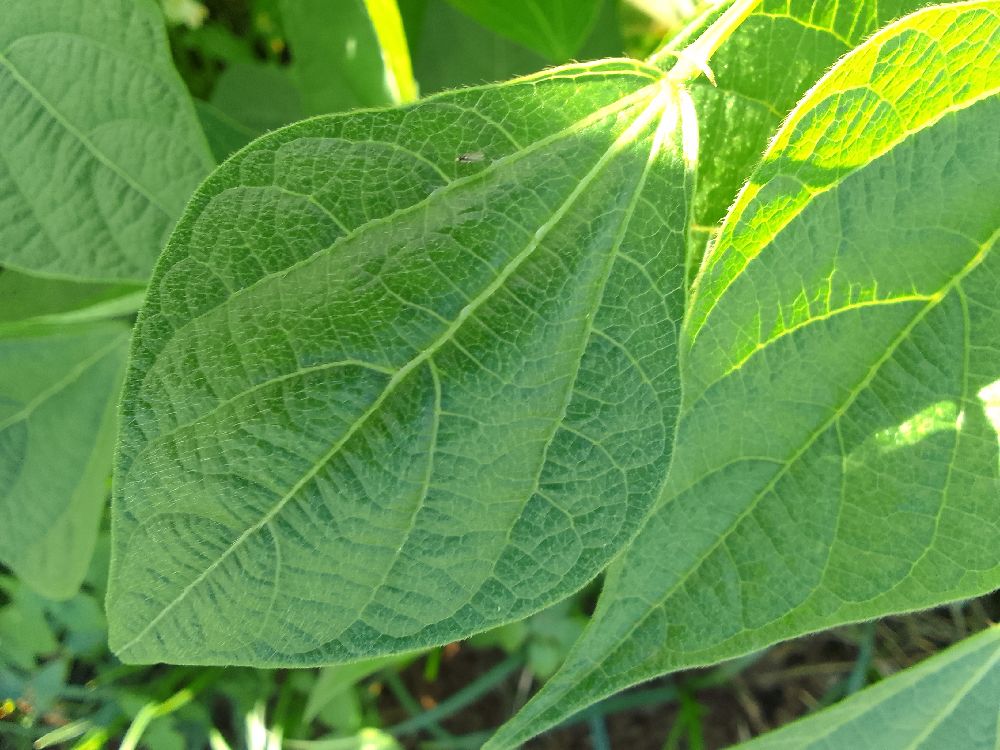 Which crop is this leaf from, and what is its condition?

common bean, healthy
